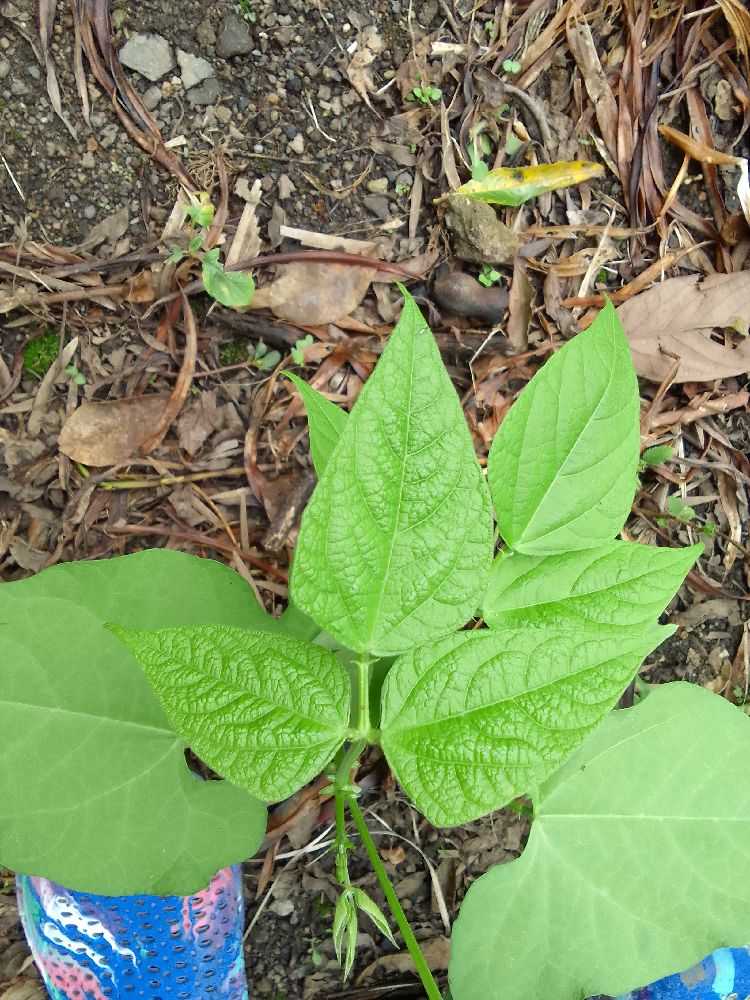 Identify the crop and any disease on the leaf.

common bean, healthy
